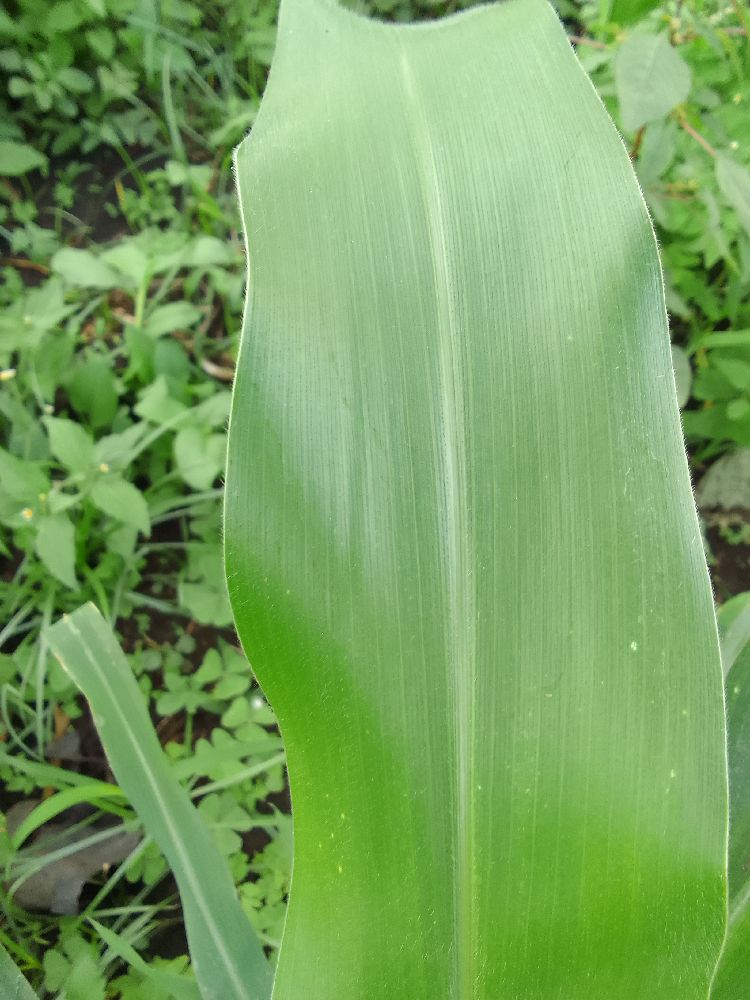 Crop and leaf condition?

maize, healthy
